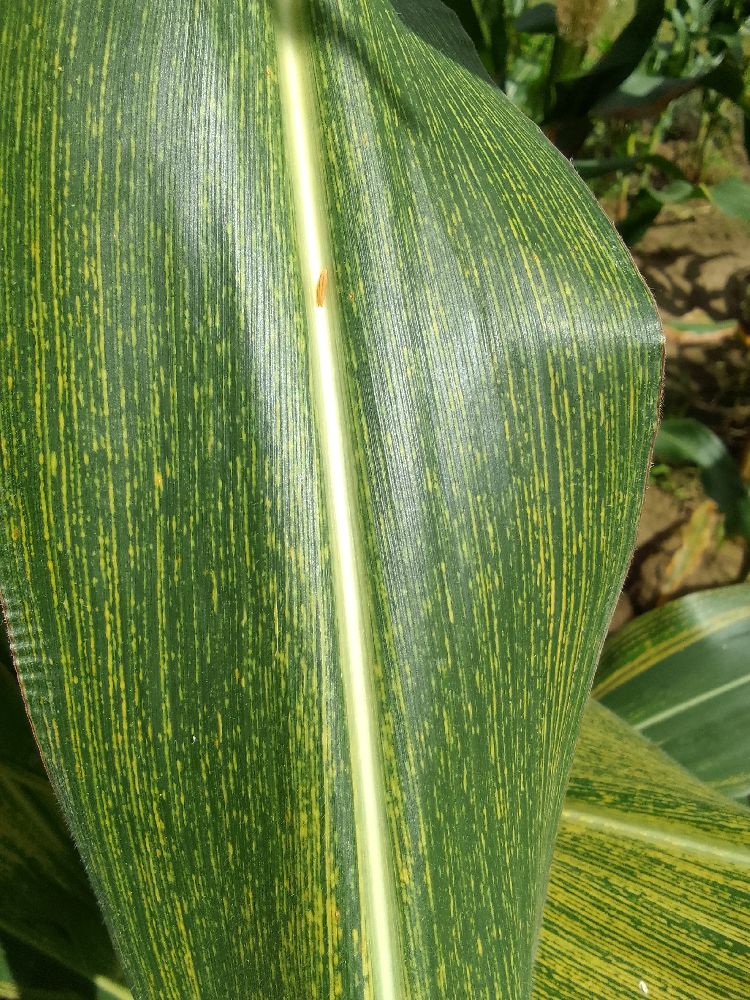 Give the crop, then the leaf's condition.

maize, maize streak virus
